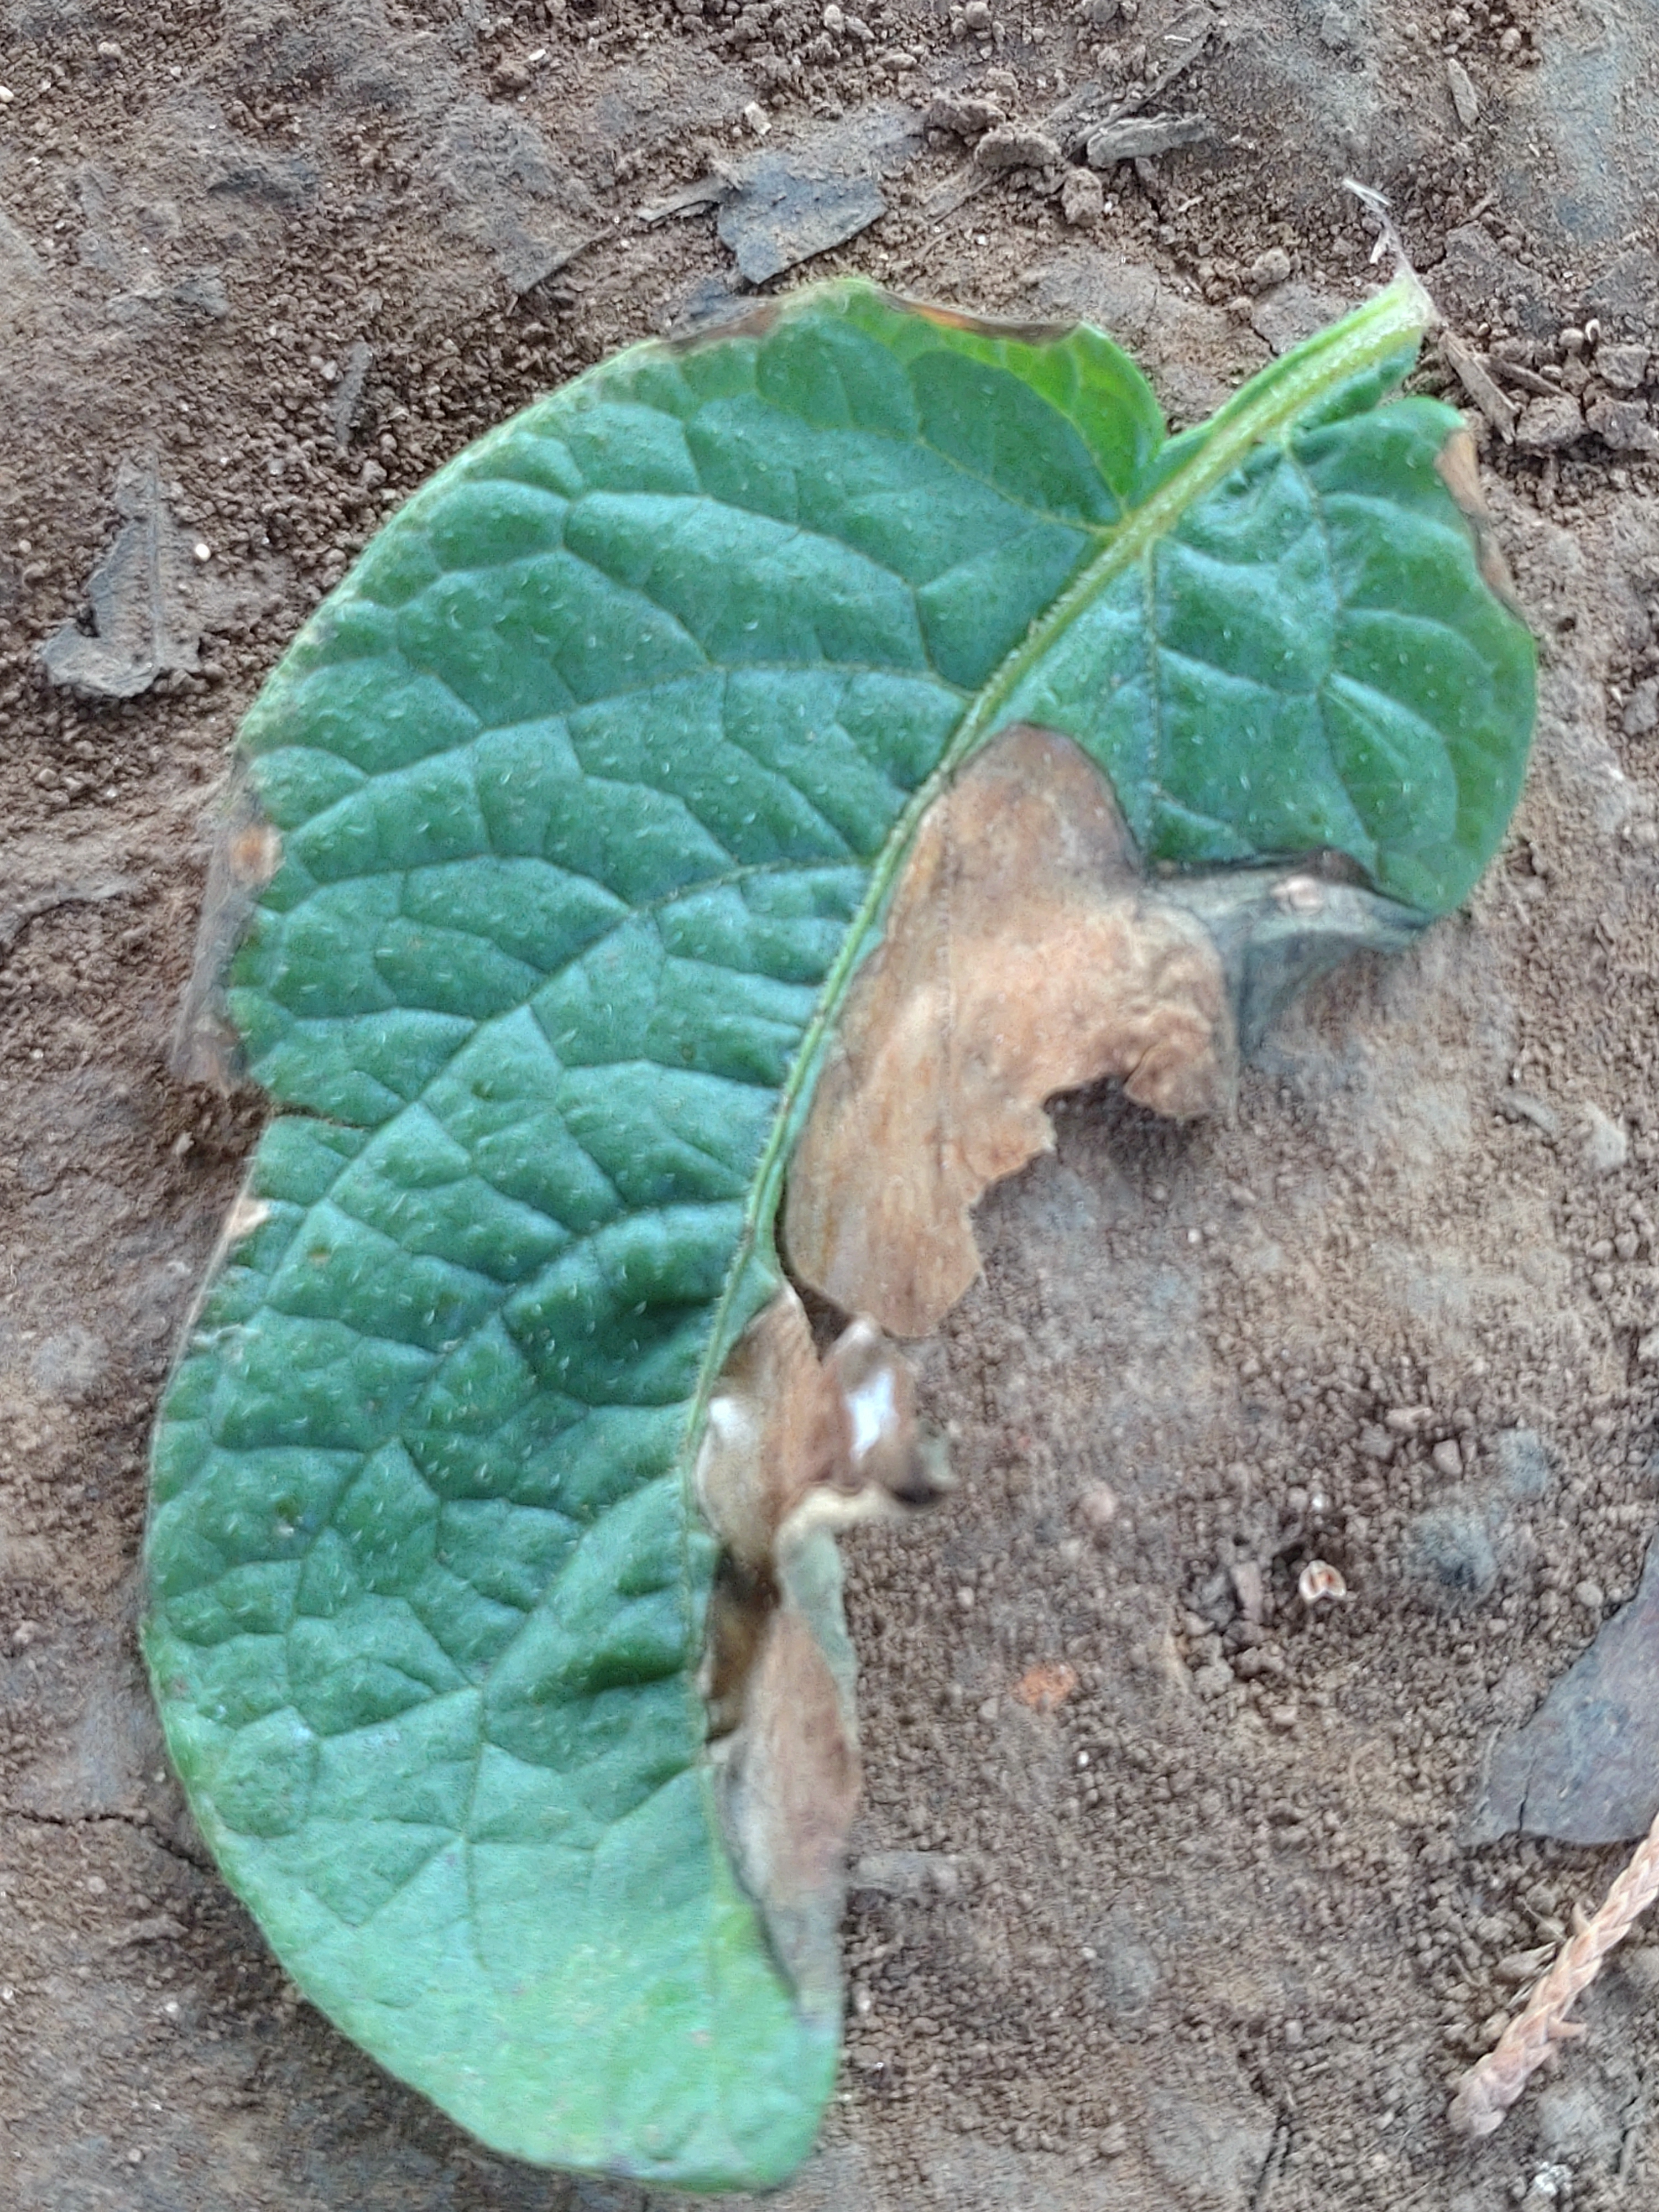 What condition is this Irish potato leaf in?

early blight
